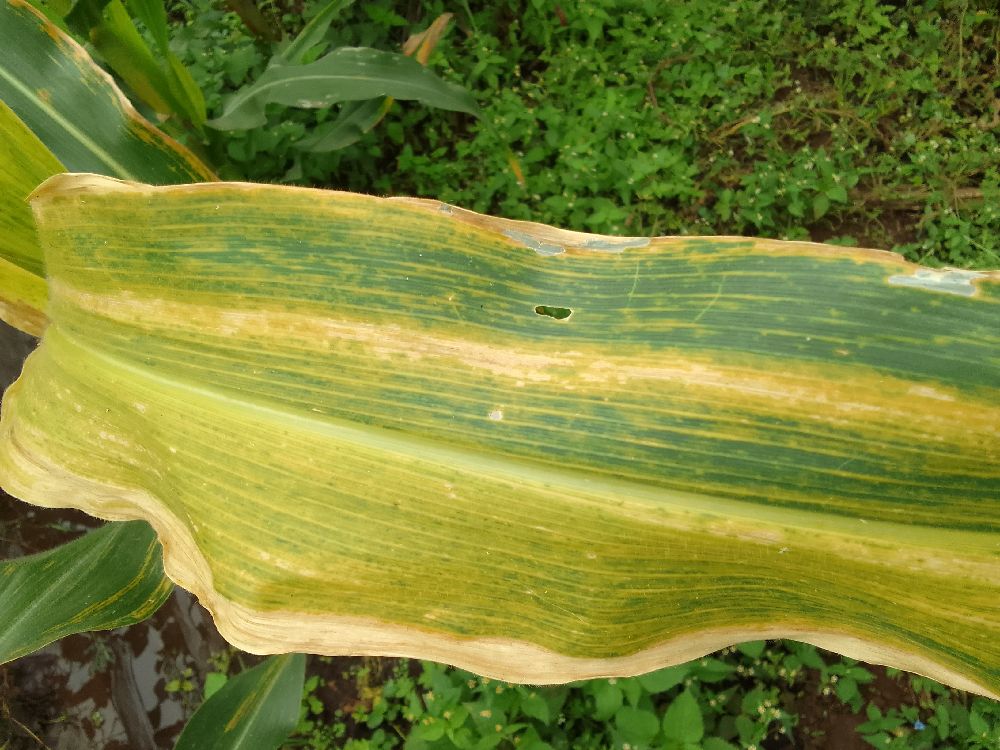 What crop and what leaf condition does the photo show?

maize, maize lethal necrosis
